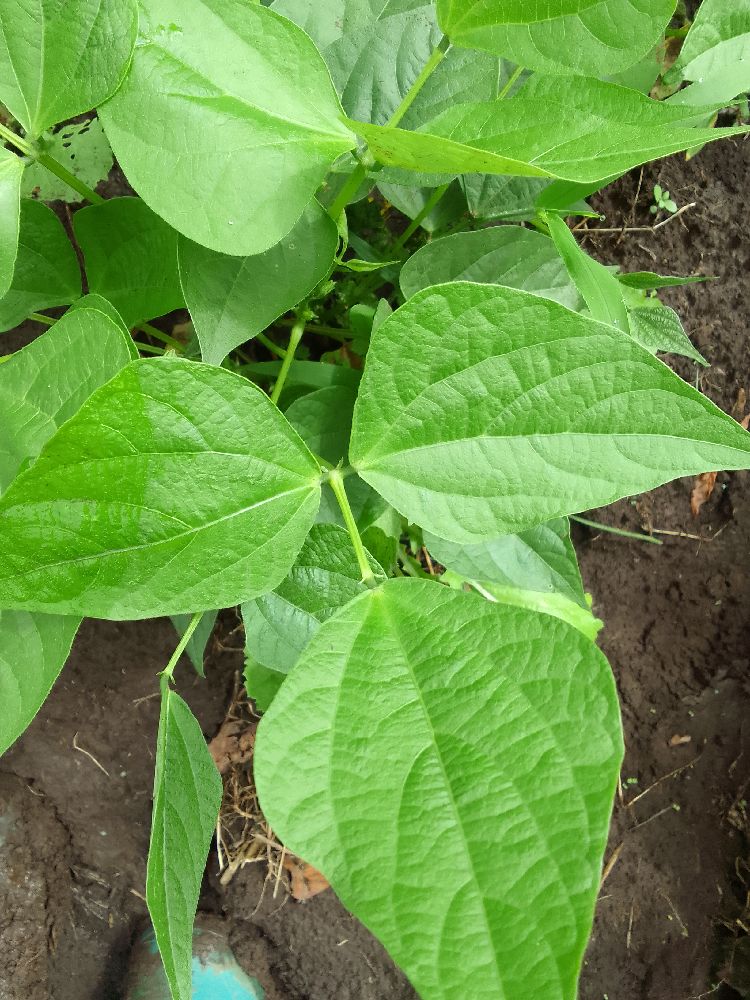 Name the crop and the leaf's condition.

common bean, healthy
